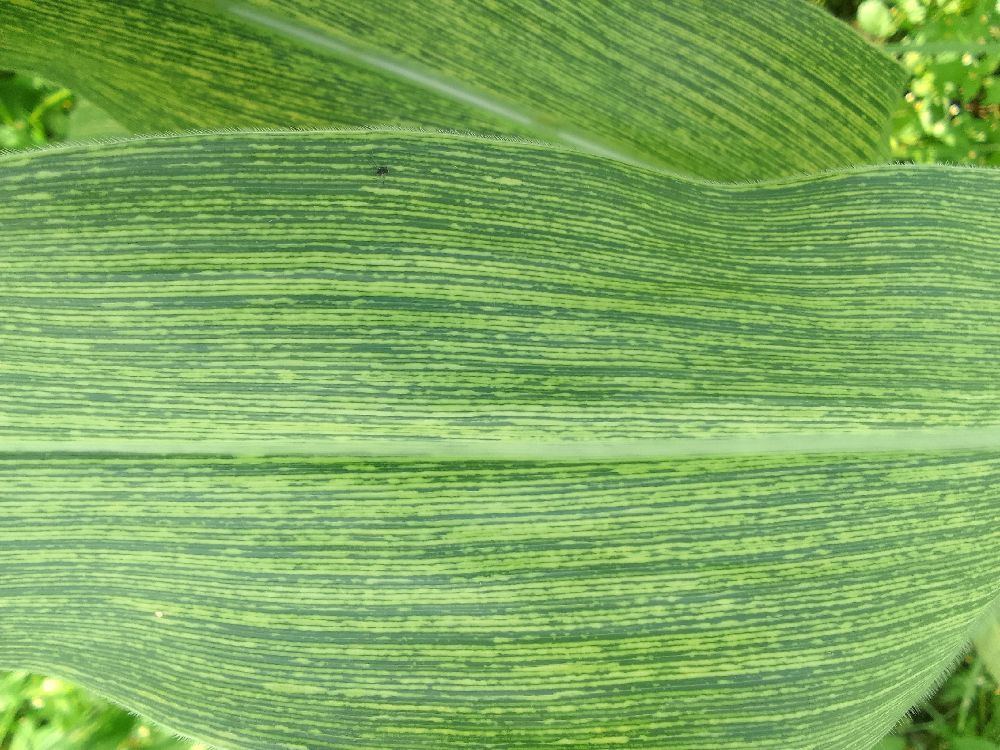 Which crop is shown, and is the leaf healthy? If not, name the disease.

maize, maize streak virus
